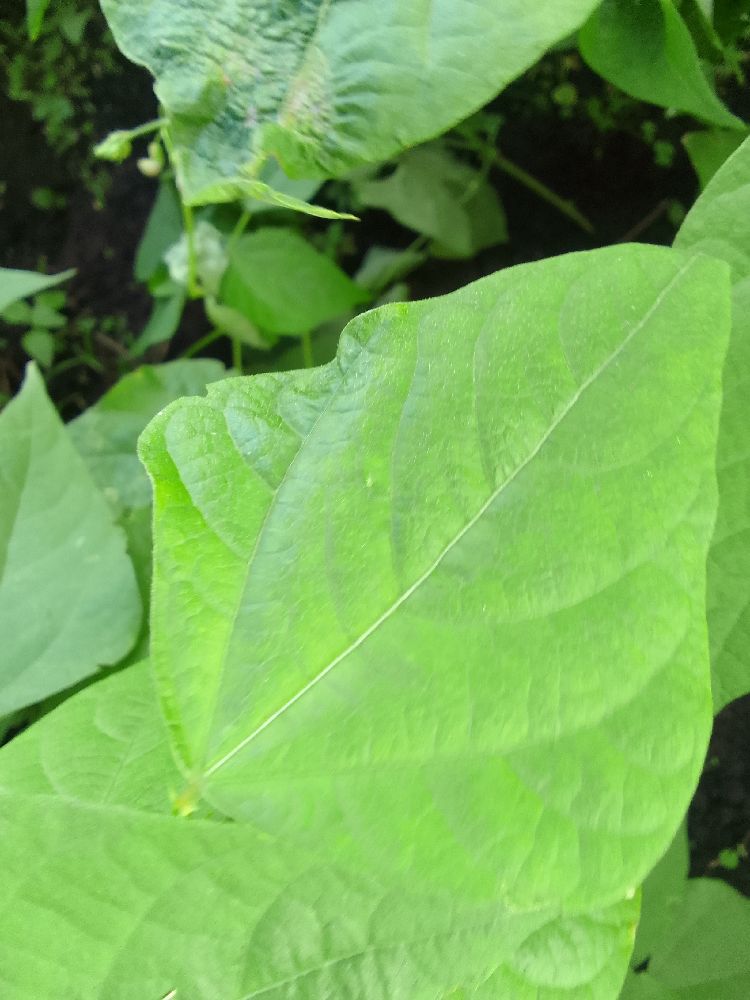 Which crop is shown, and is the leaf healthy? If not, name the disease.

common bean, healthy
